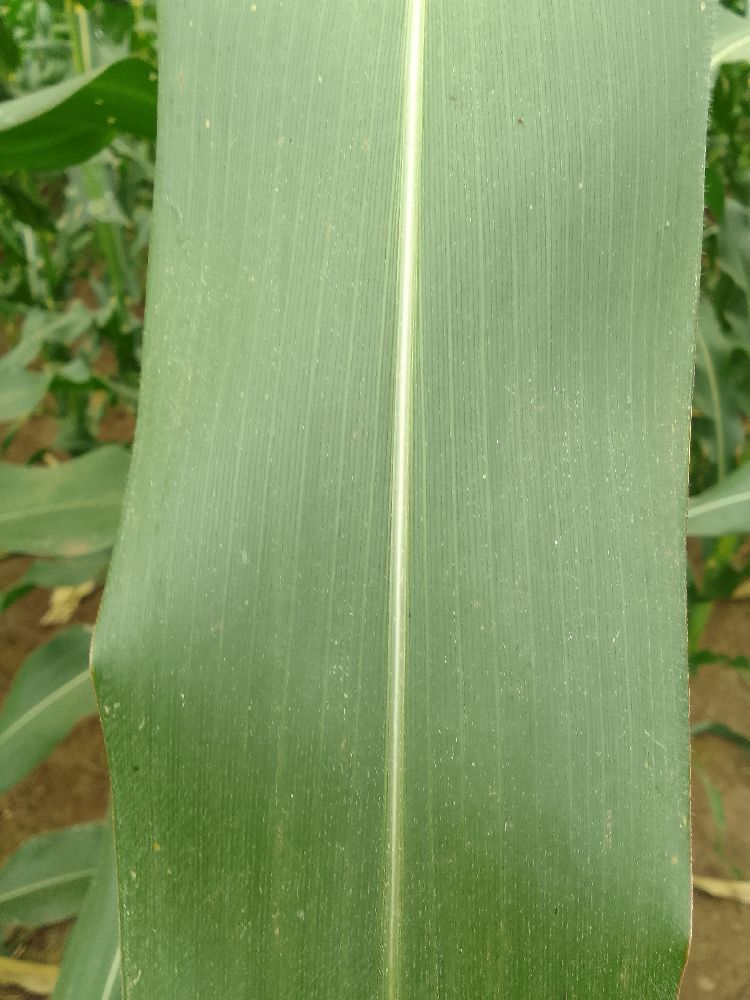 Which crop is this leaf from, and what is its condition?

maize, healthy
